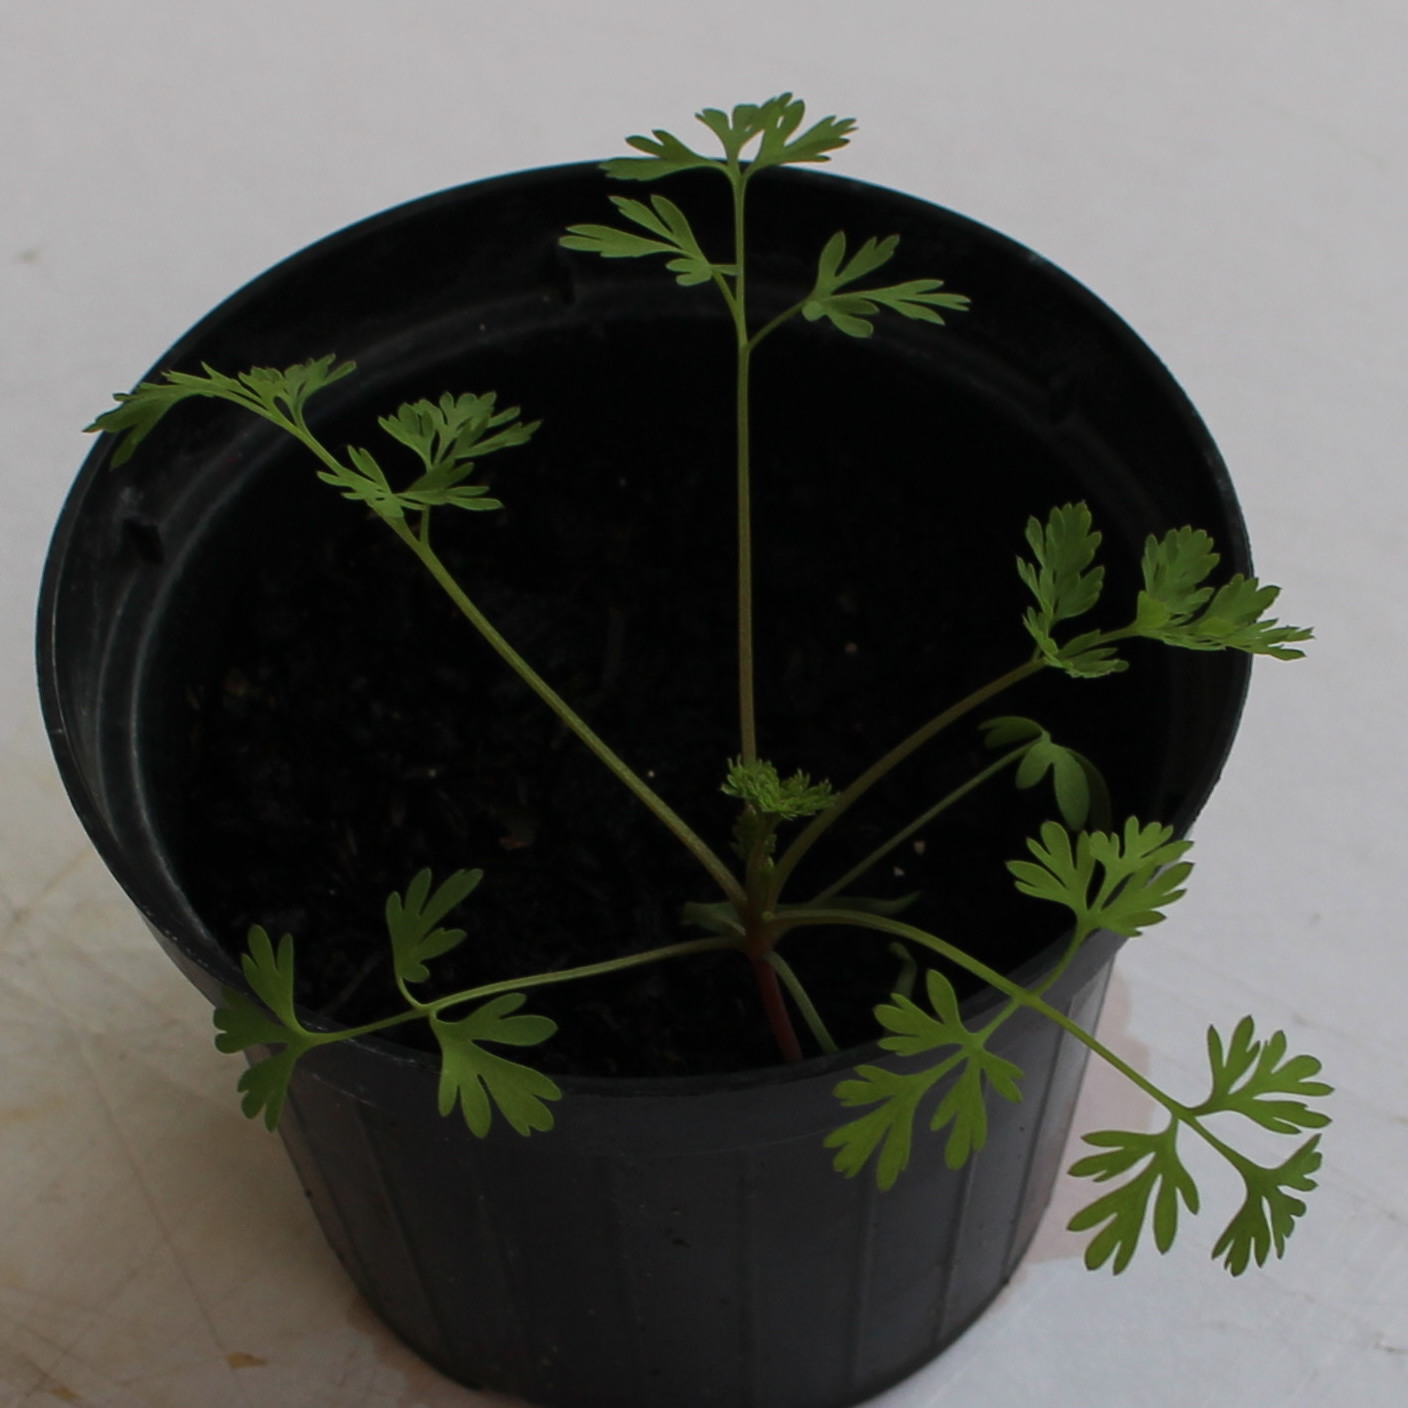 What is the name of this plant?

Fumaria officinalis
